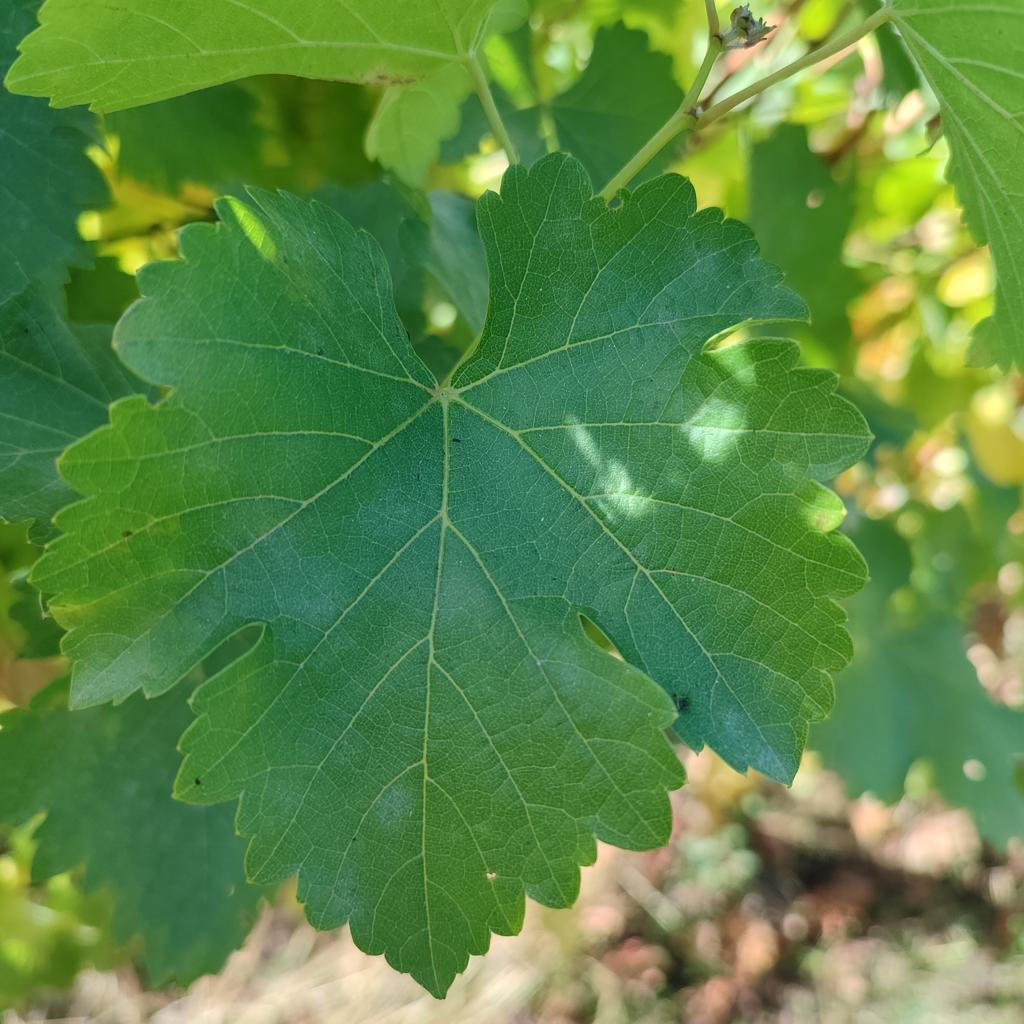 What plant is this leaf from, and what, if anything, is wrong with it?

grapevine, powdery mildew
